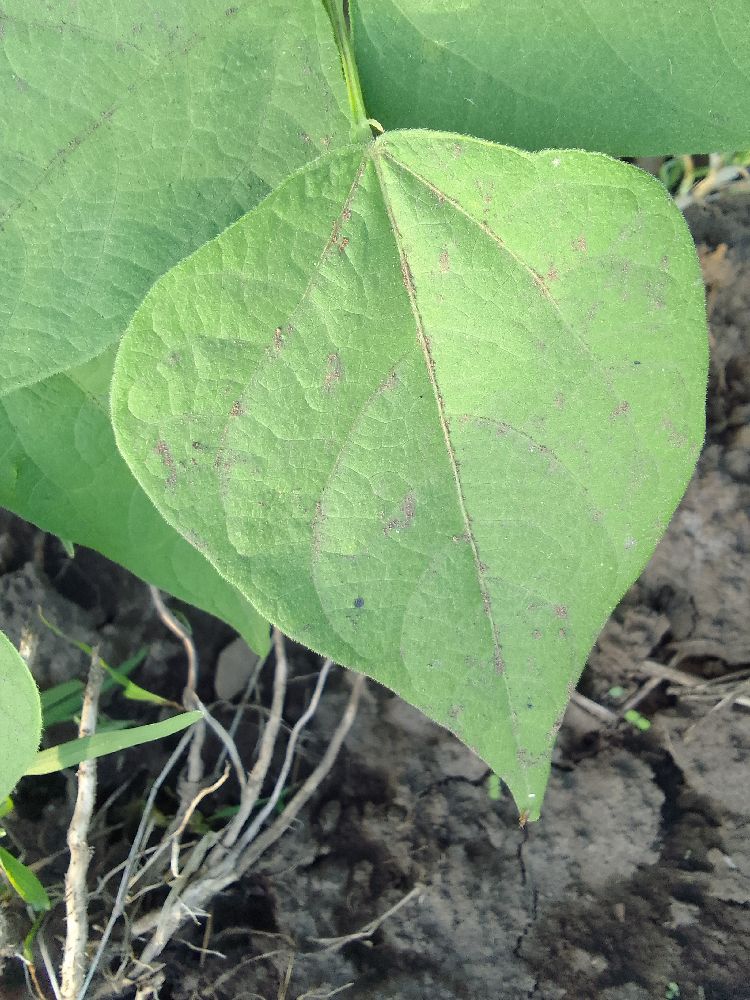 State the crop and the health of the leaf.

common bean, healthy
